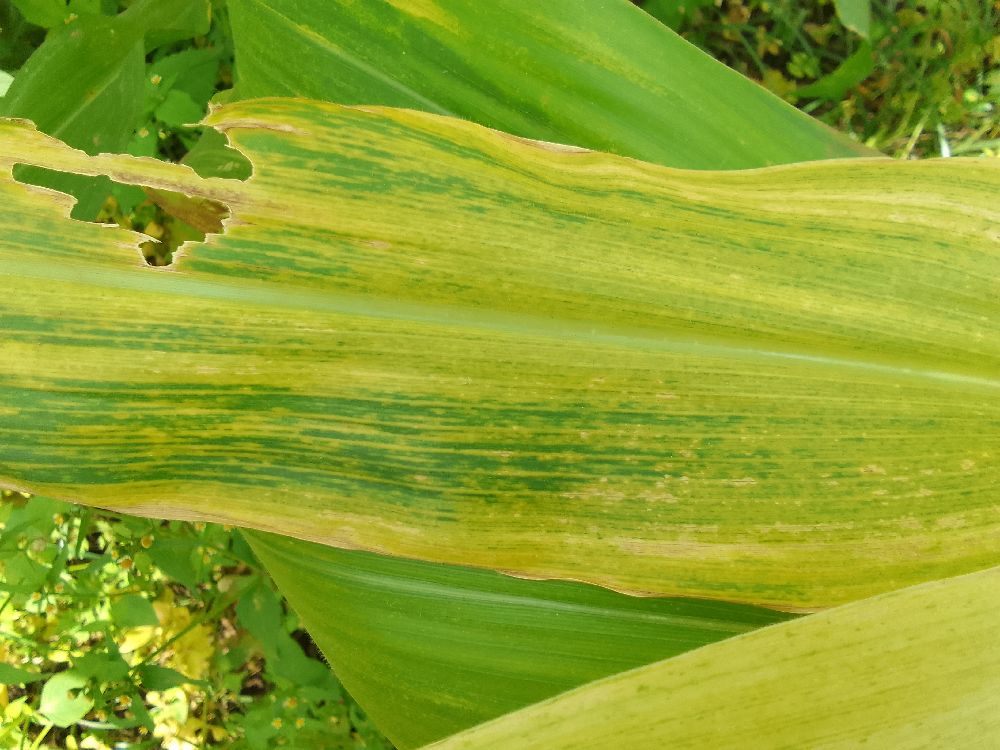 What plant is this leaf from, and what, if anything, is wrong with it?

maize, maize lethal necrosis
